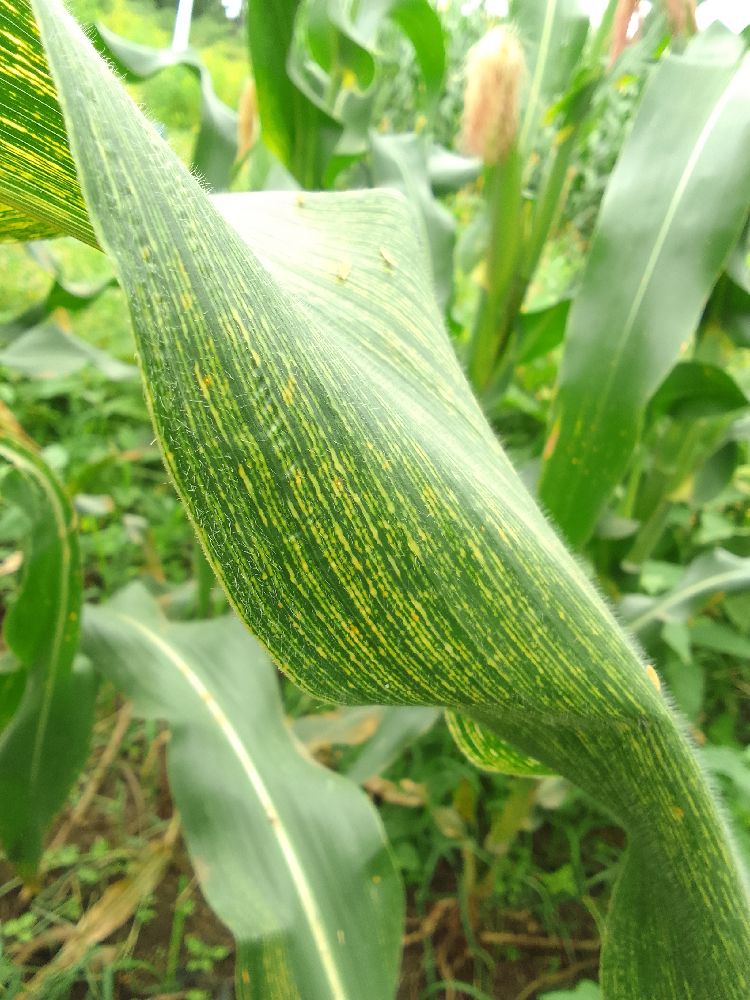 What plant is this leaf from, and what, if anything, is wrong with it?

maize, maize streak virus
